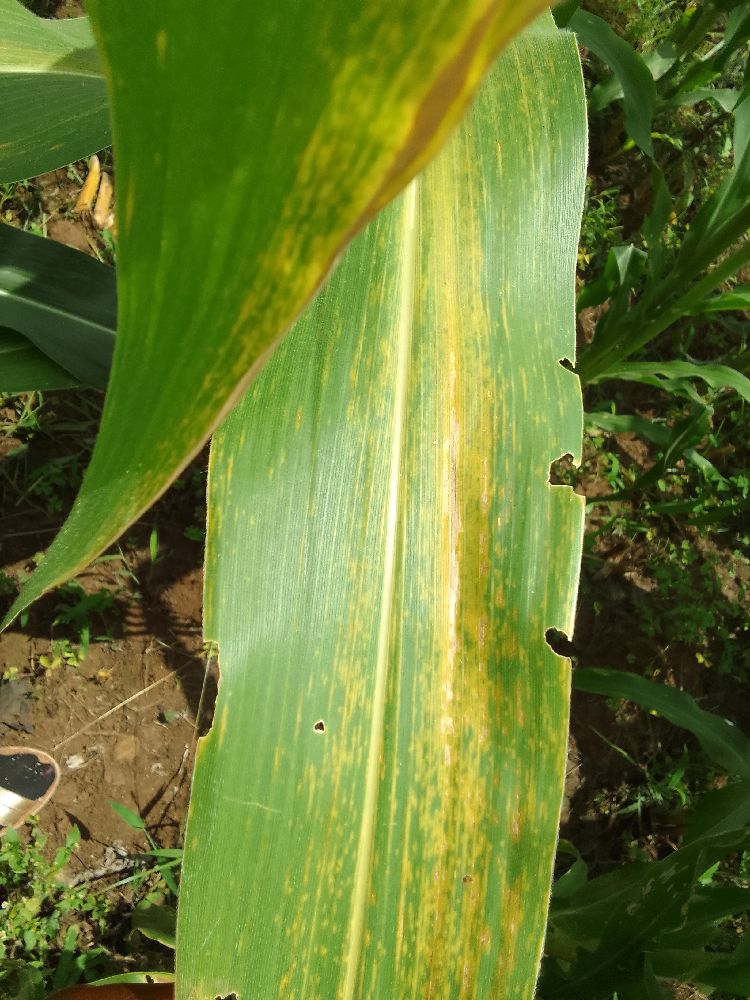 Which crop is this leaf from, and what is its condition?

maize, maize lethal necrosis
